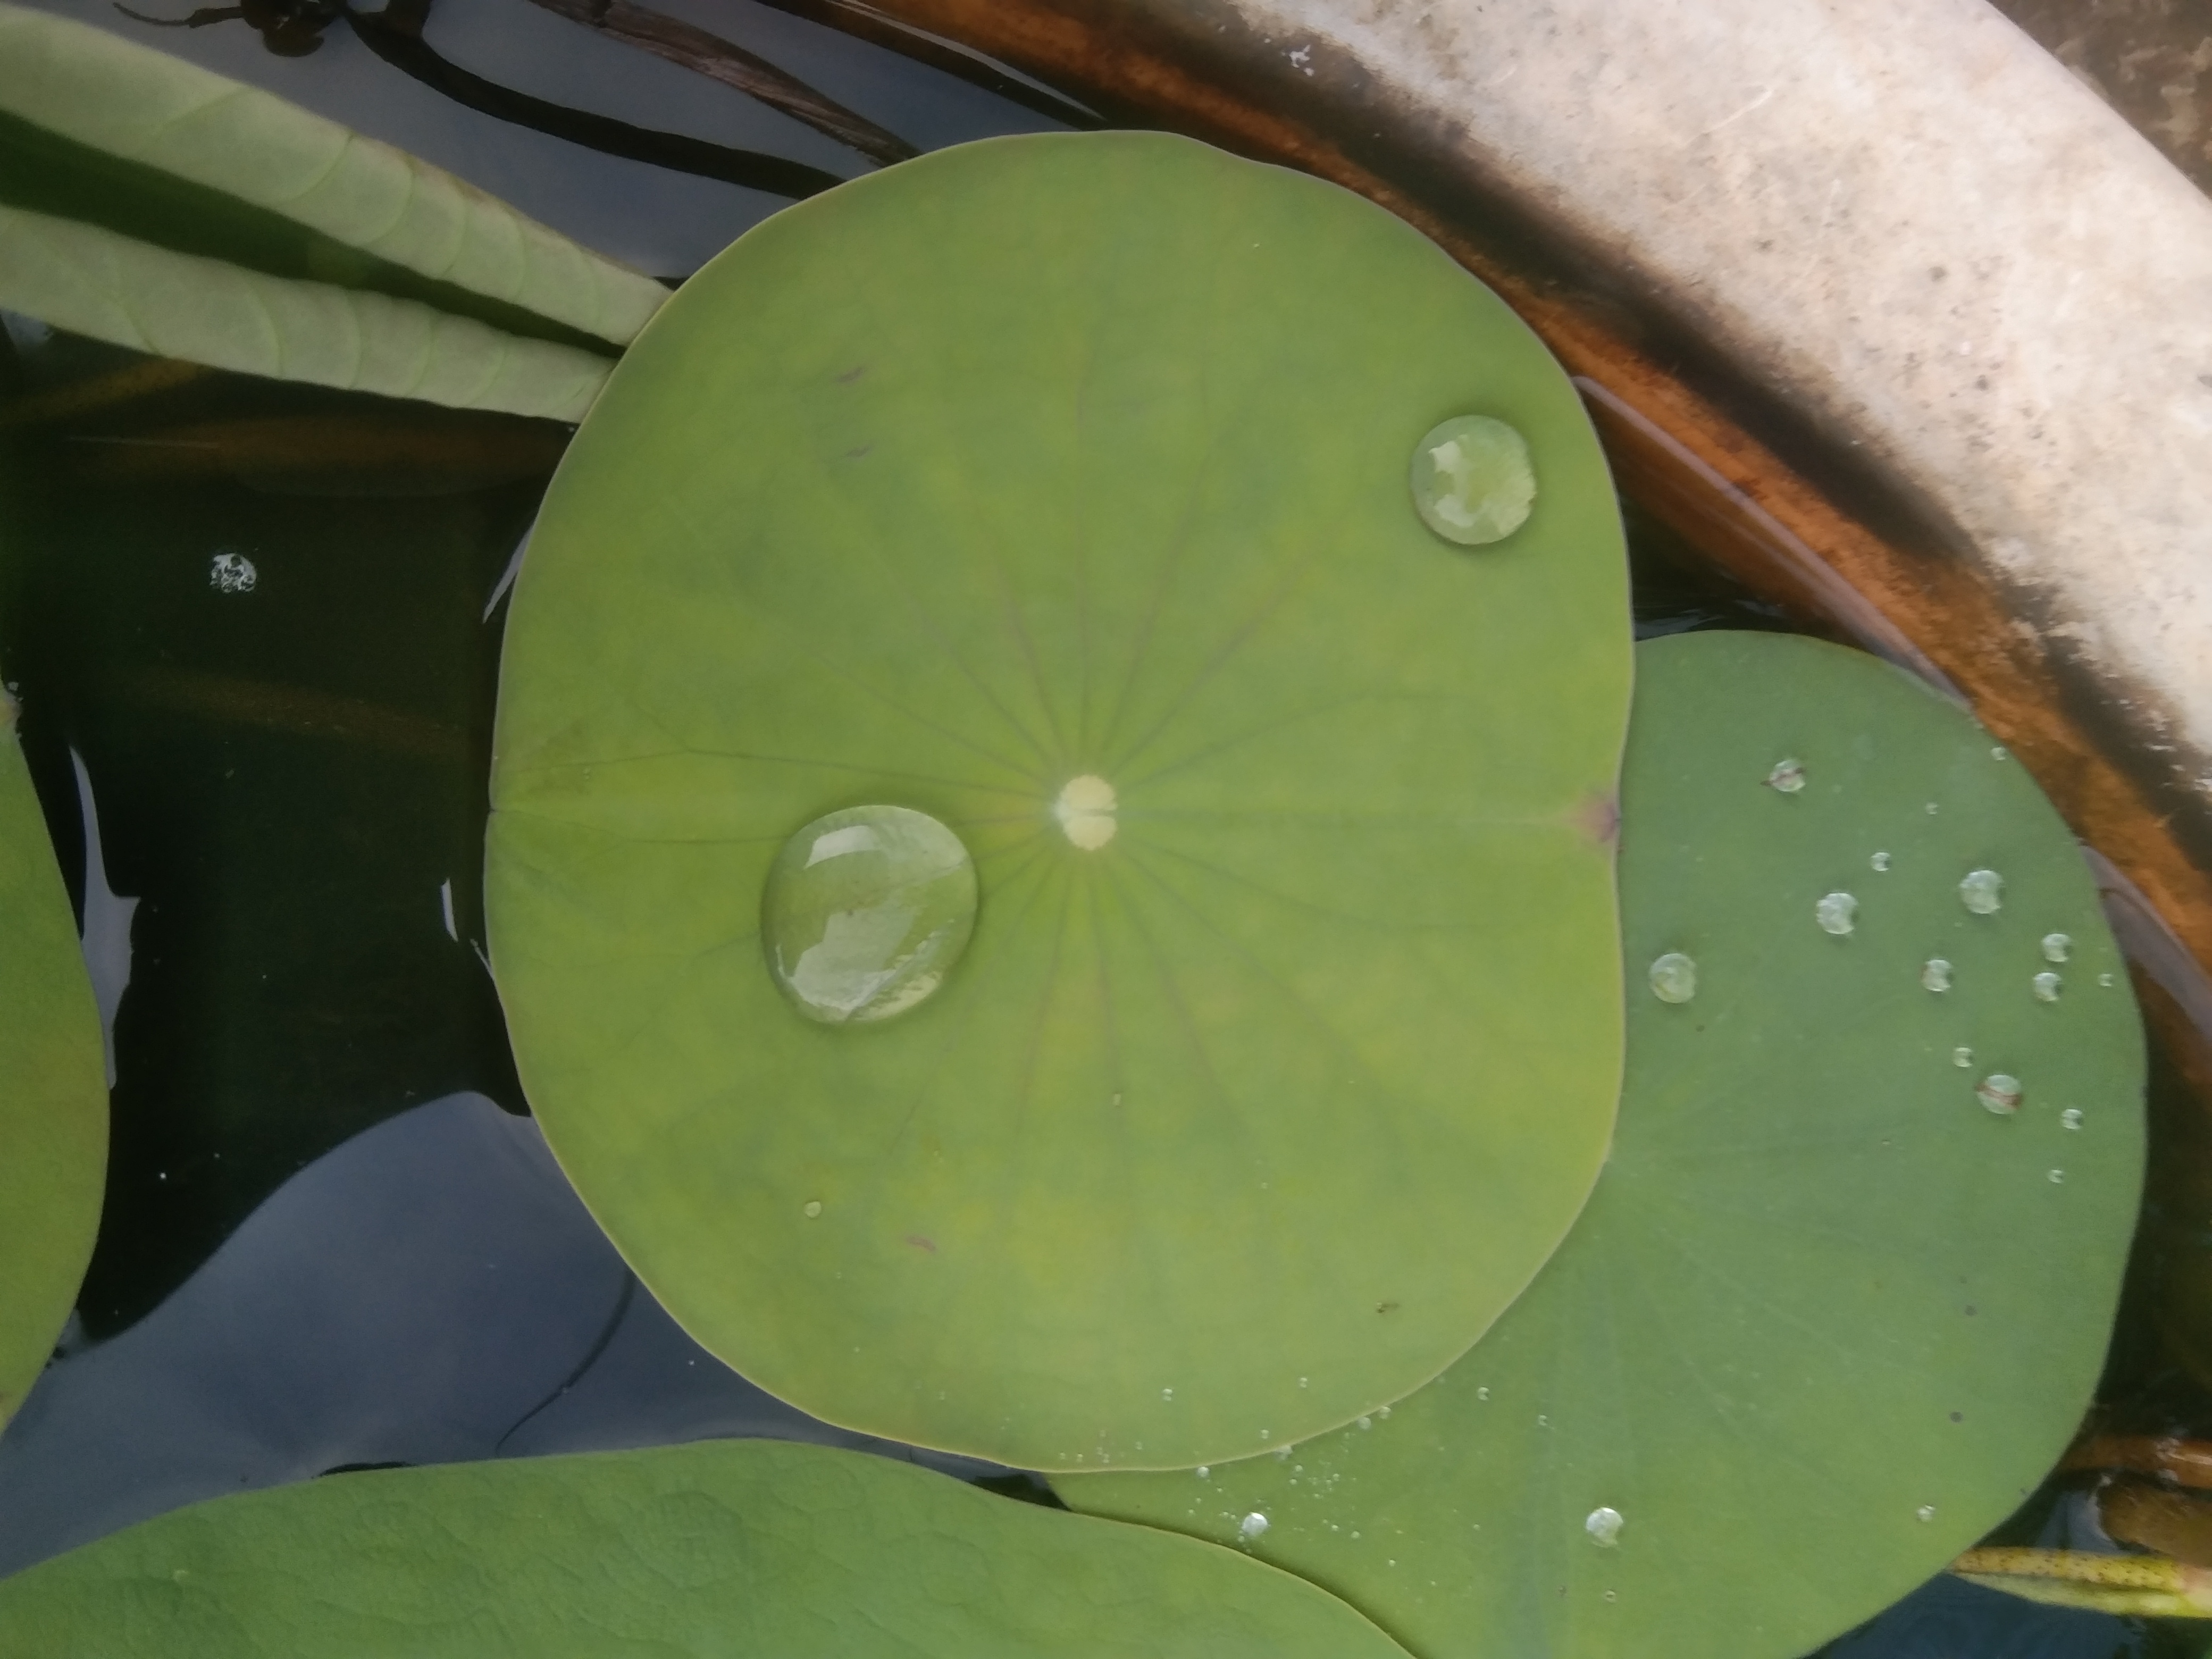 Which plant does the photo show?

lotus
